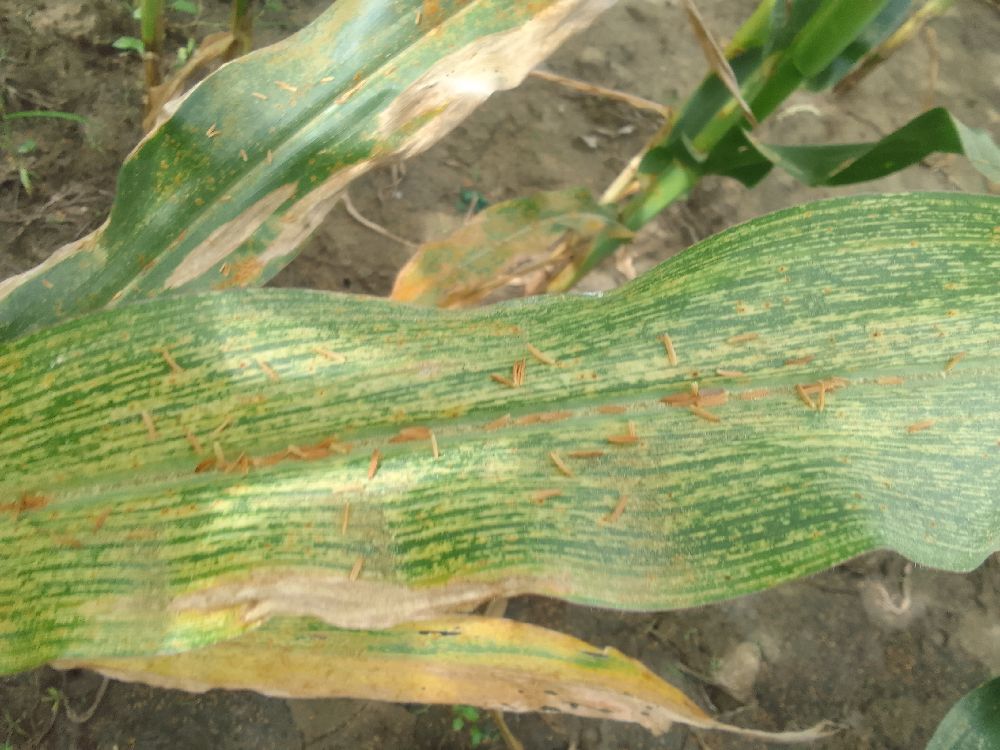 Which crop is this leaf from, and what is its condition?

maize, maize streak virus
